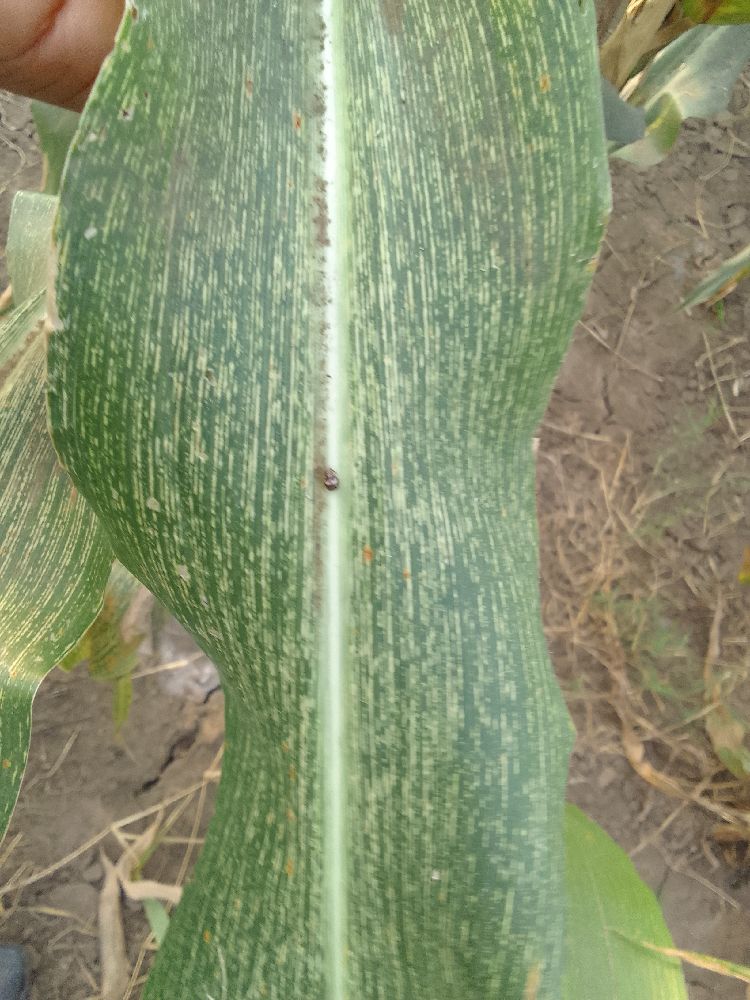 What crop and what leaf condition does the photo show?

maize, maize streak virus
